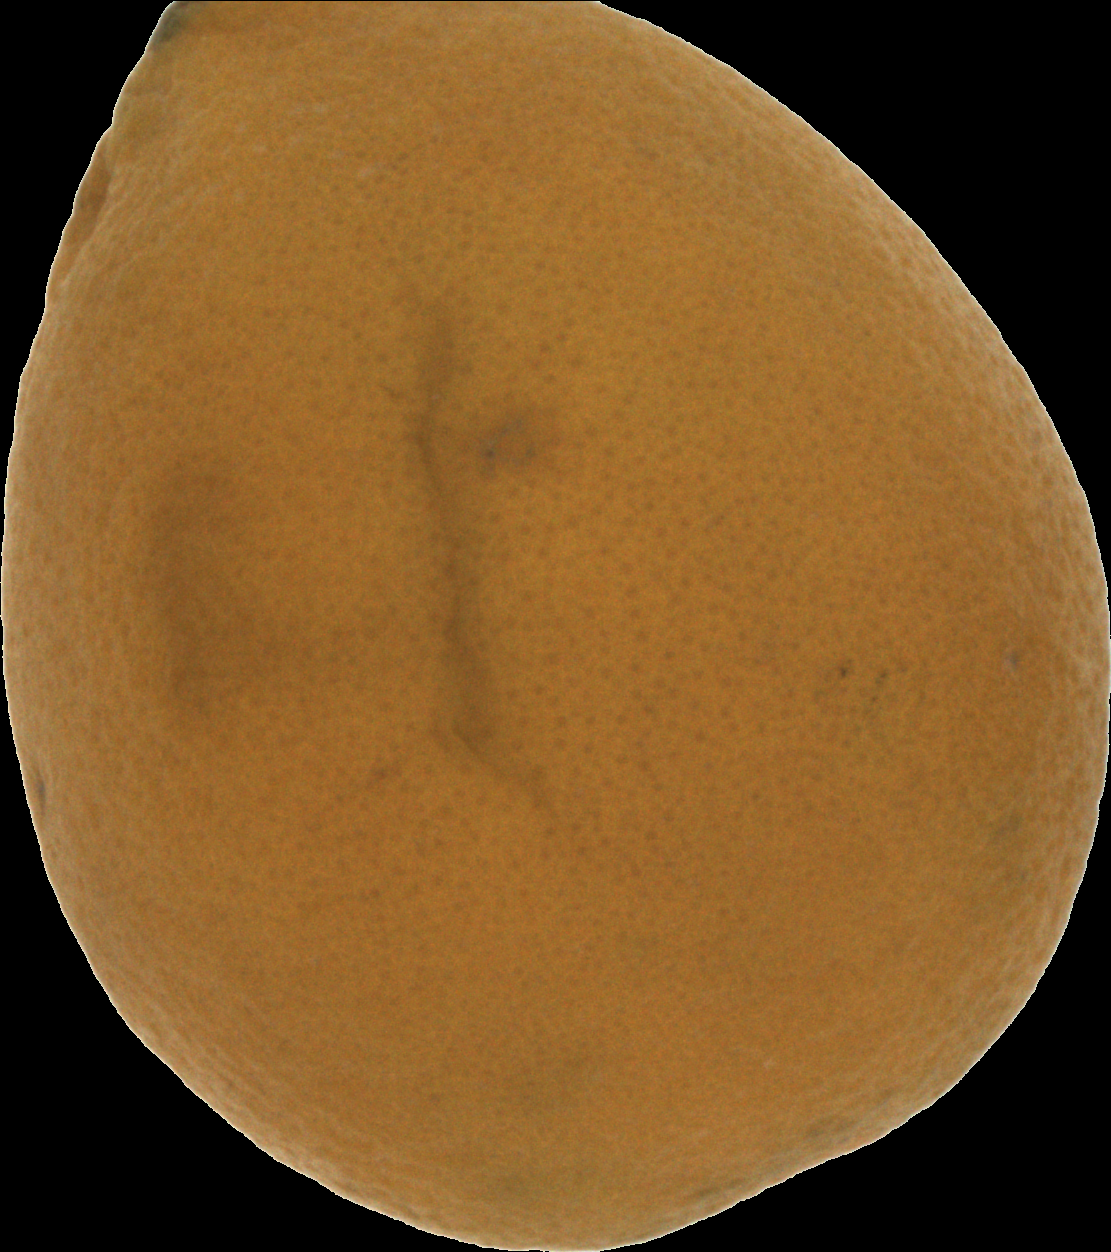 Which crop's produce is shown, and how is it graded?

orange, bad
